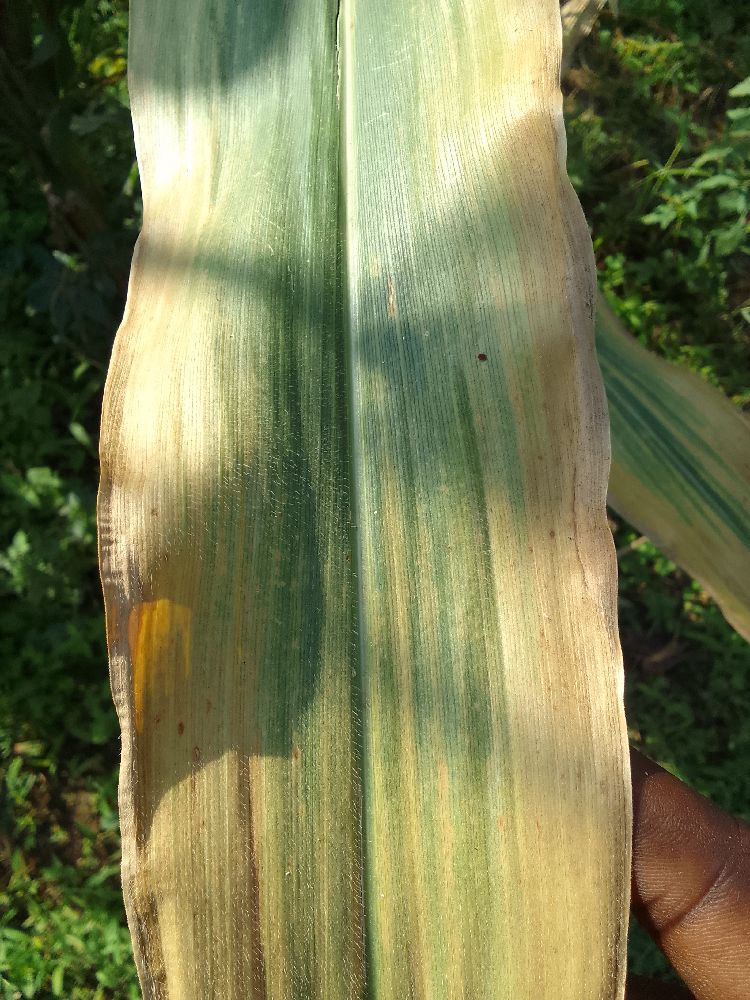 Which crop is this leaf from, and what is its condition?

maize, maize lethal necrosis
